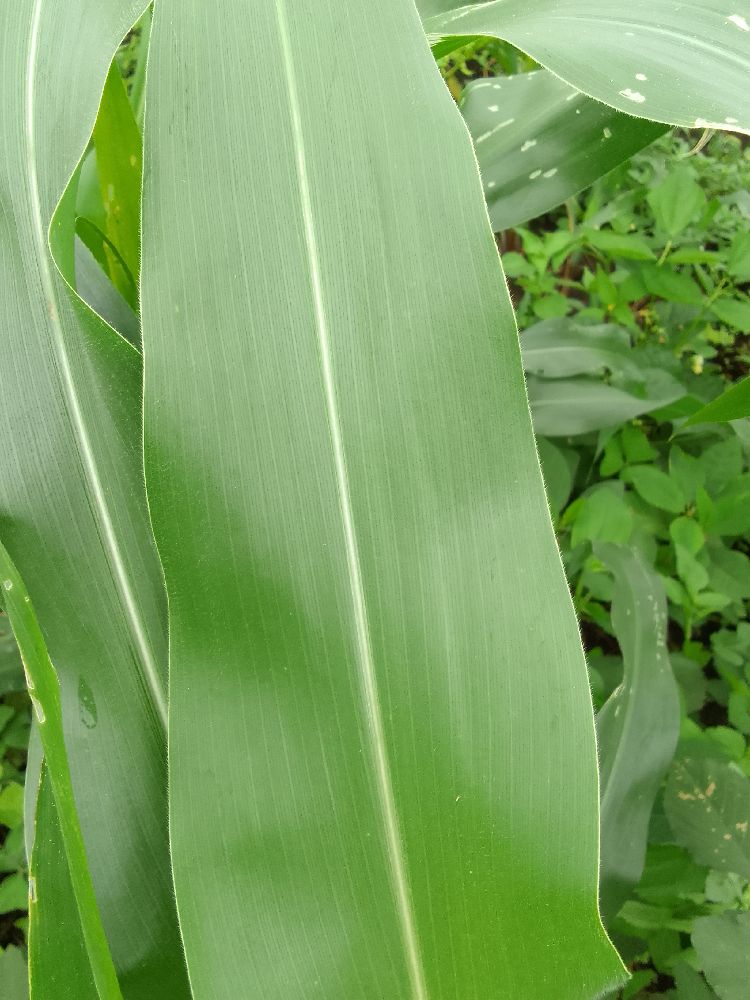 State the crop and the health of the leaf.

maize, healthy
